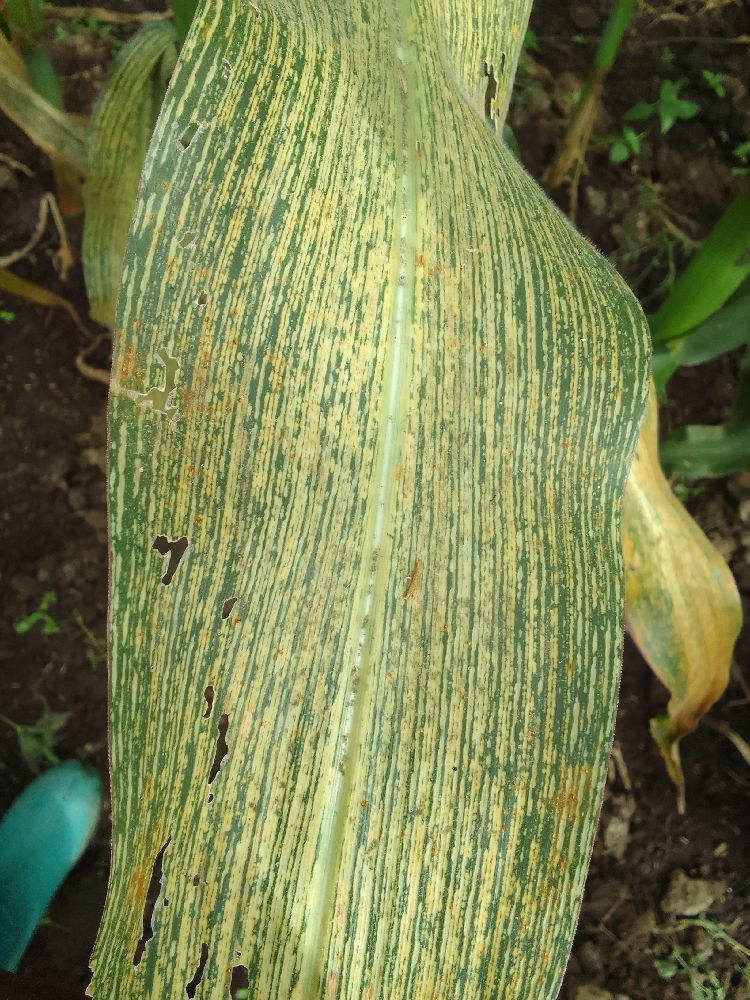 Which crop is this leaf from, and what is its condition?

maize, maize streak virus
